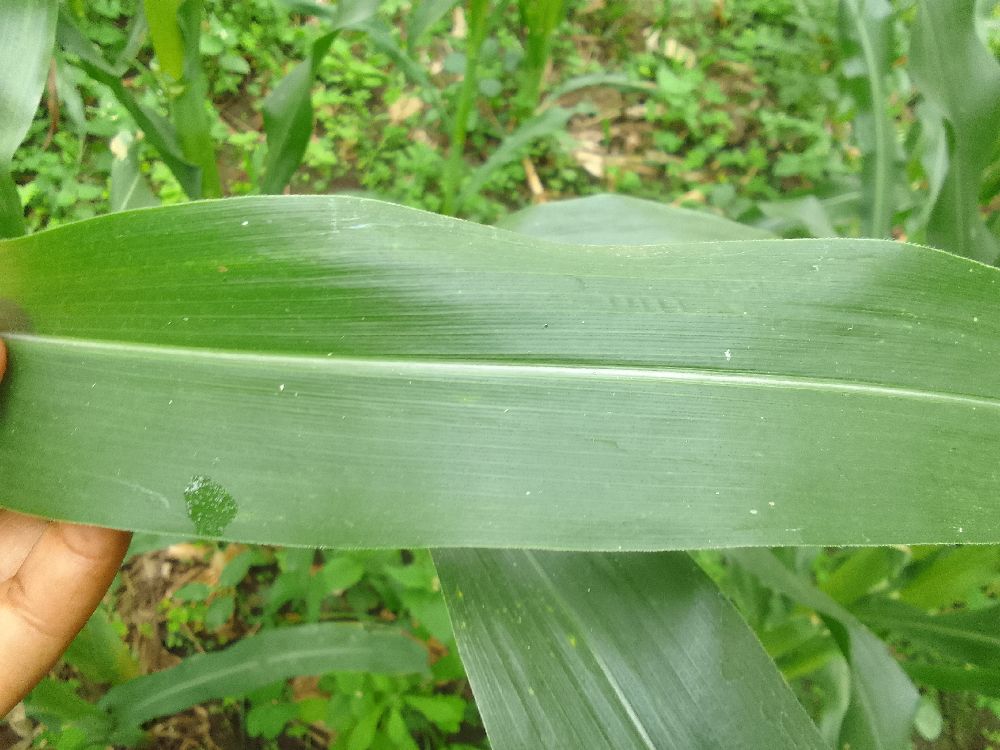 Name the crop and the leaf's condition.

maize, healthy
